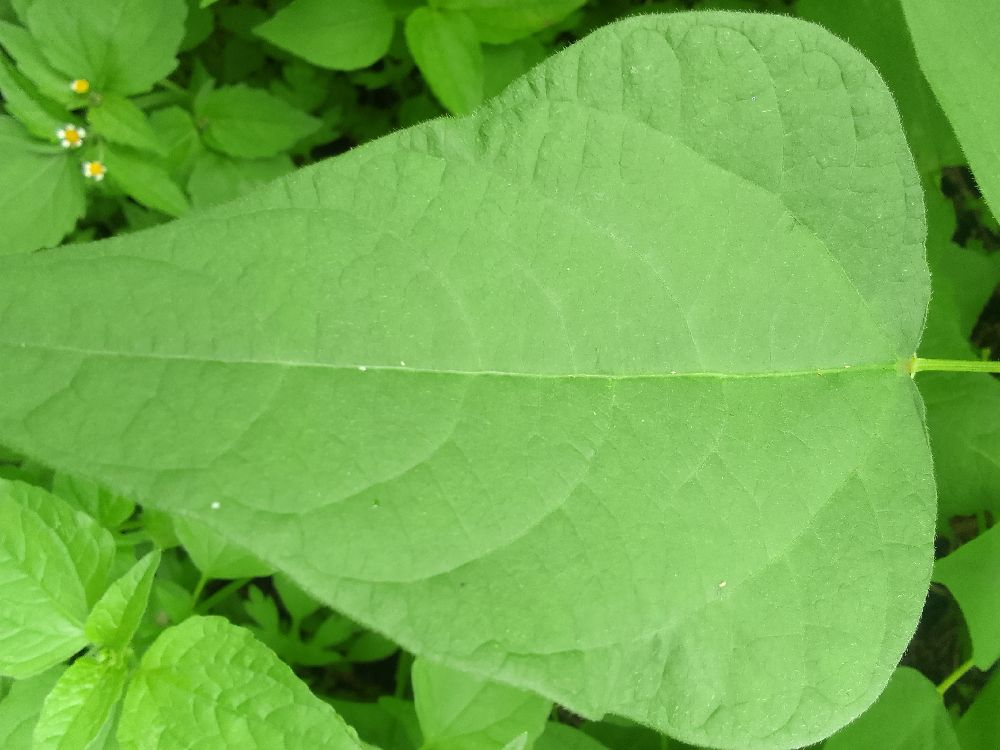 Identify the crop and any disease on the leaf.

common bean, healthy
